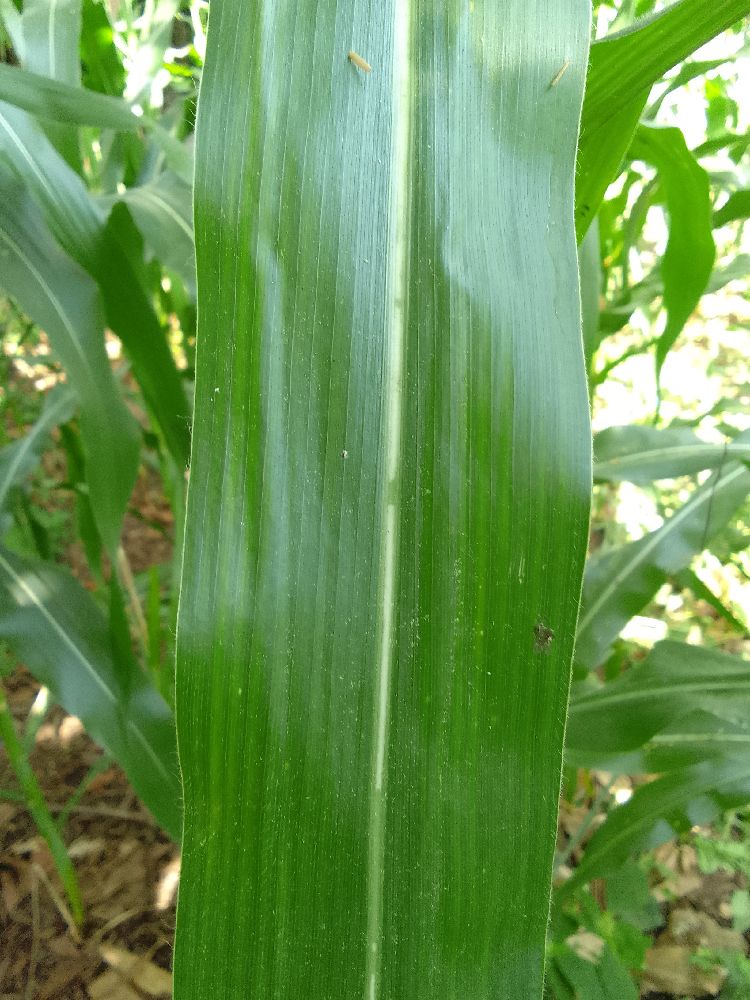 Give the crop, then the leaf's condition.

maize, healthy
